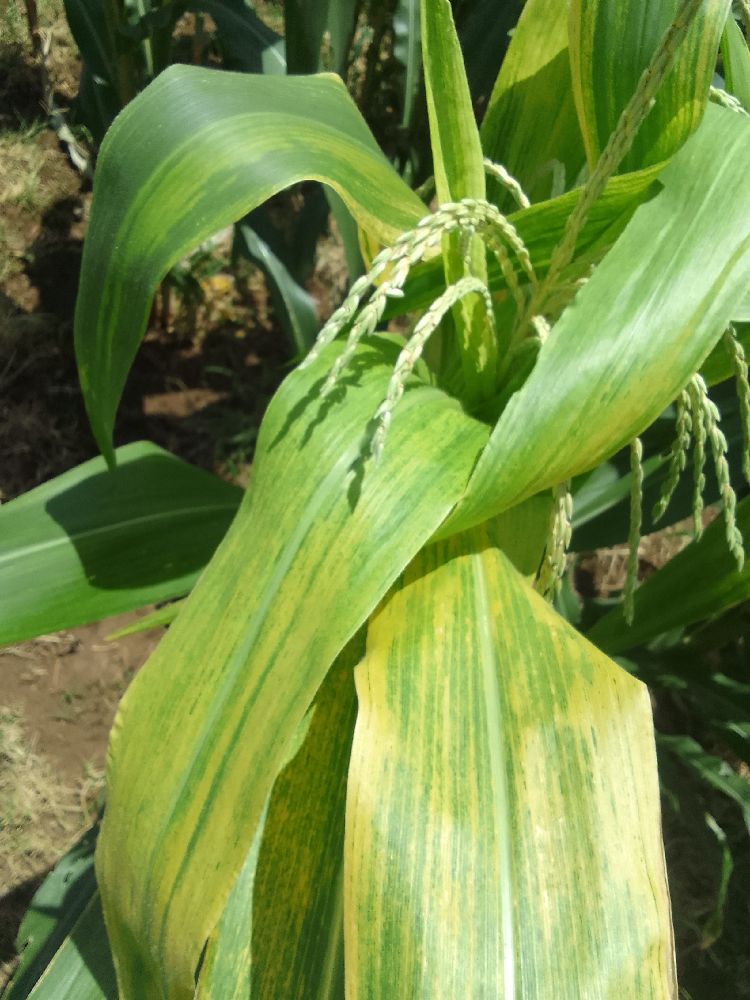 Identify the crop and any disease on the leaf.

maize, maize lethal necrosis
